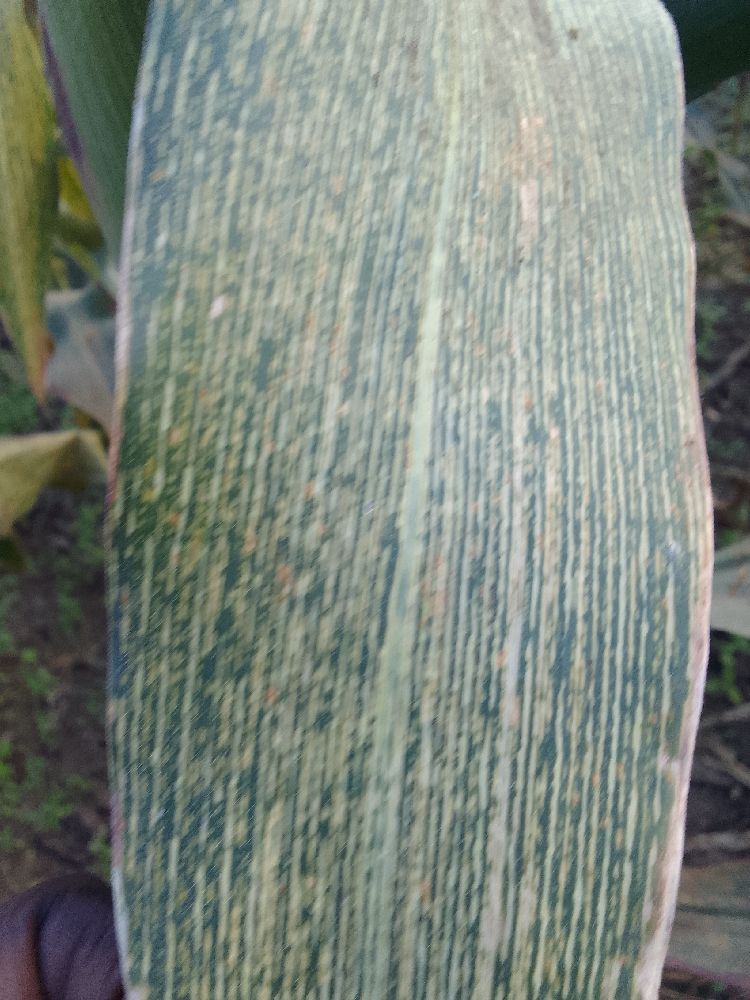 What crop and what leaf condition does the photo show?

maize, maize streak virus
